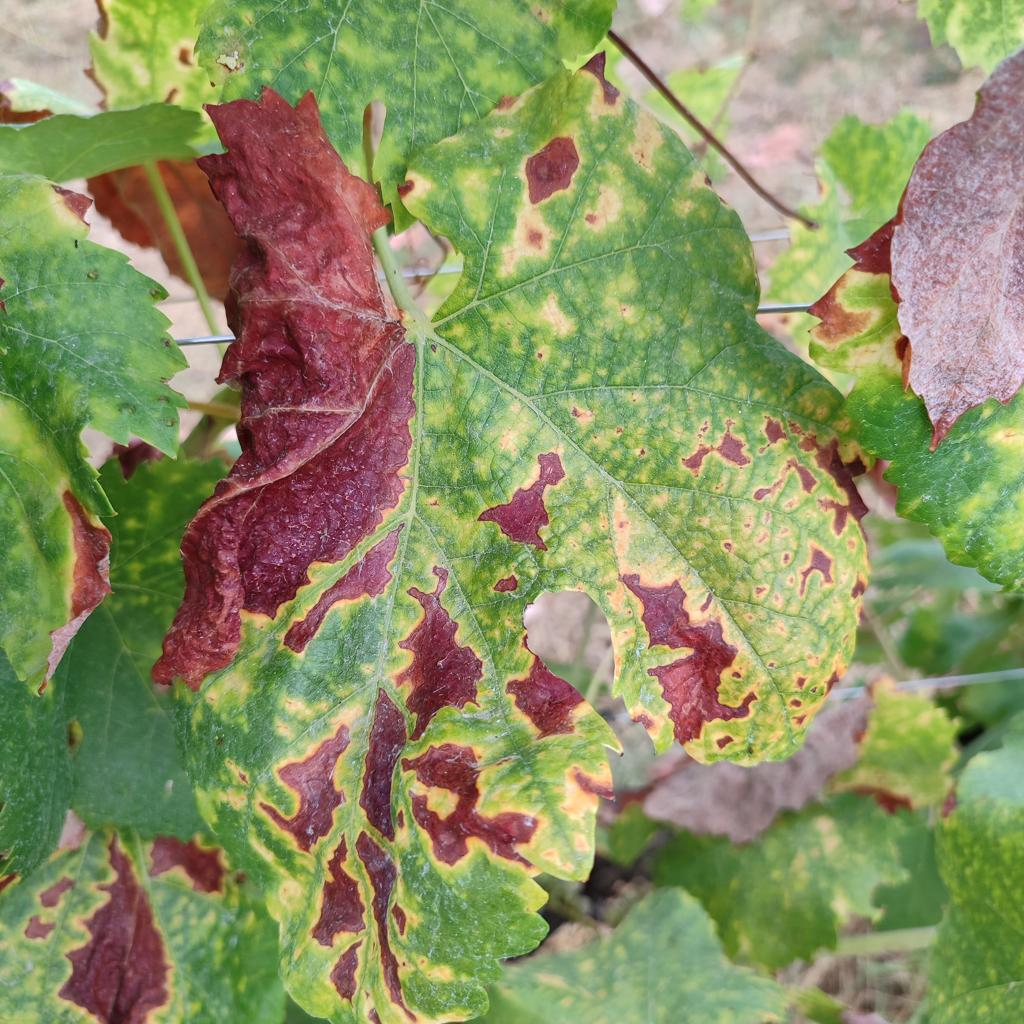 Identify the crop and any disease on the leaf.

grapevine, esca complex
